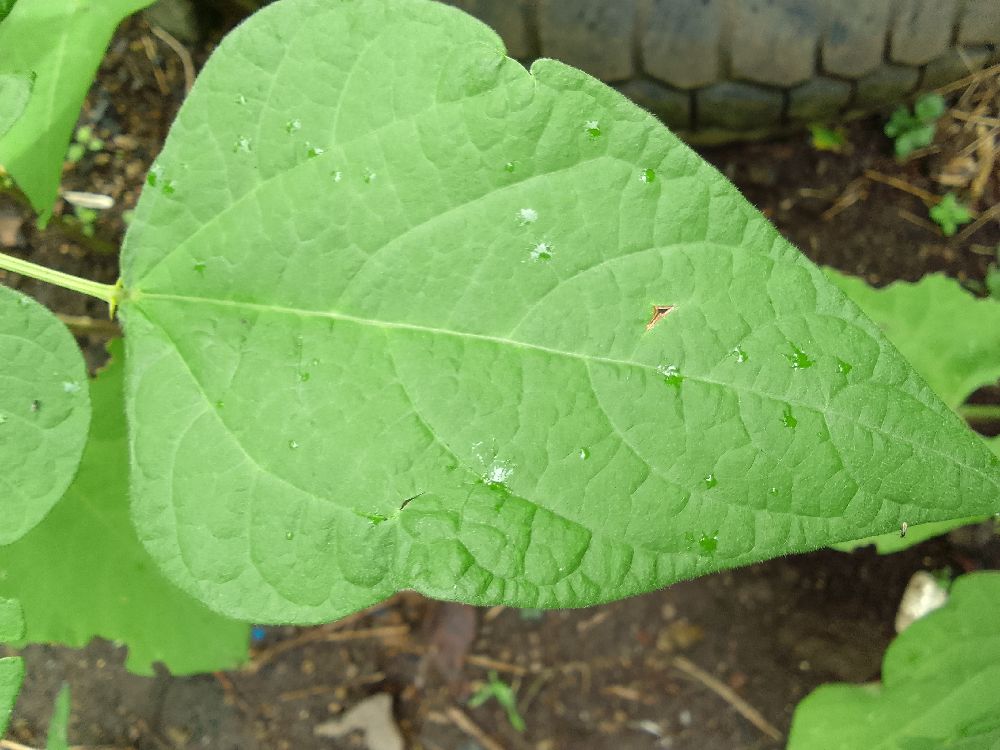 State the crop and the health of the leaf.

common bean, healthy
